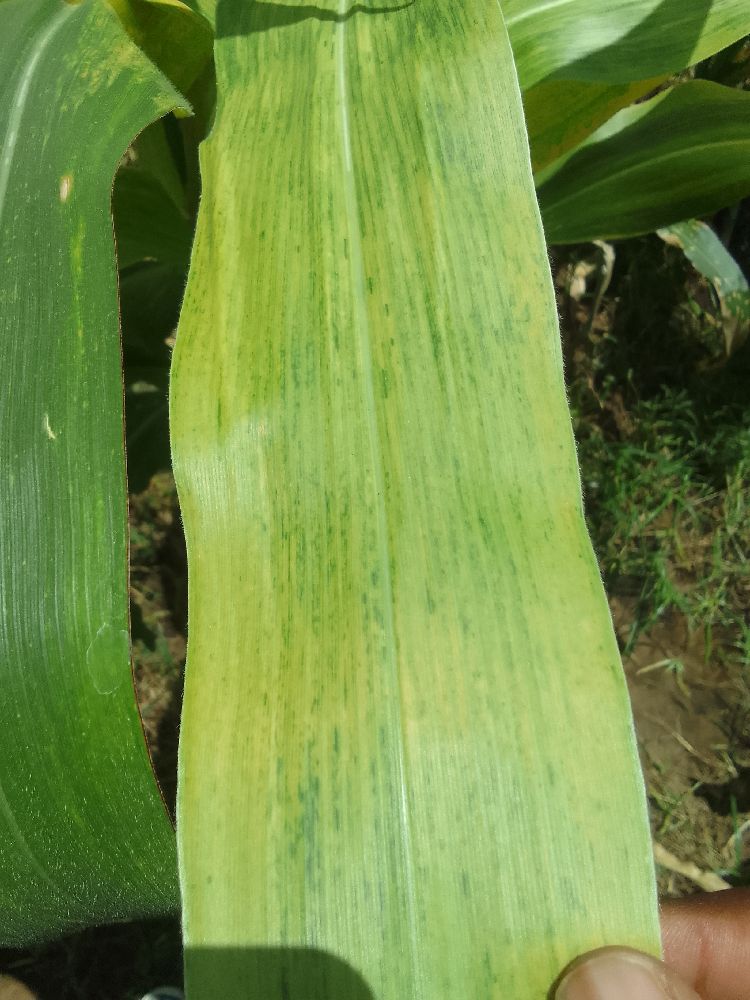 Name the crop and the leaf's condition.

maize, maize lethal necrosis
